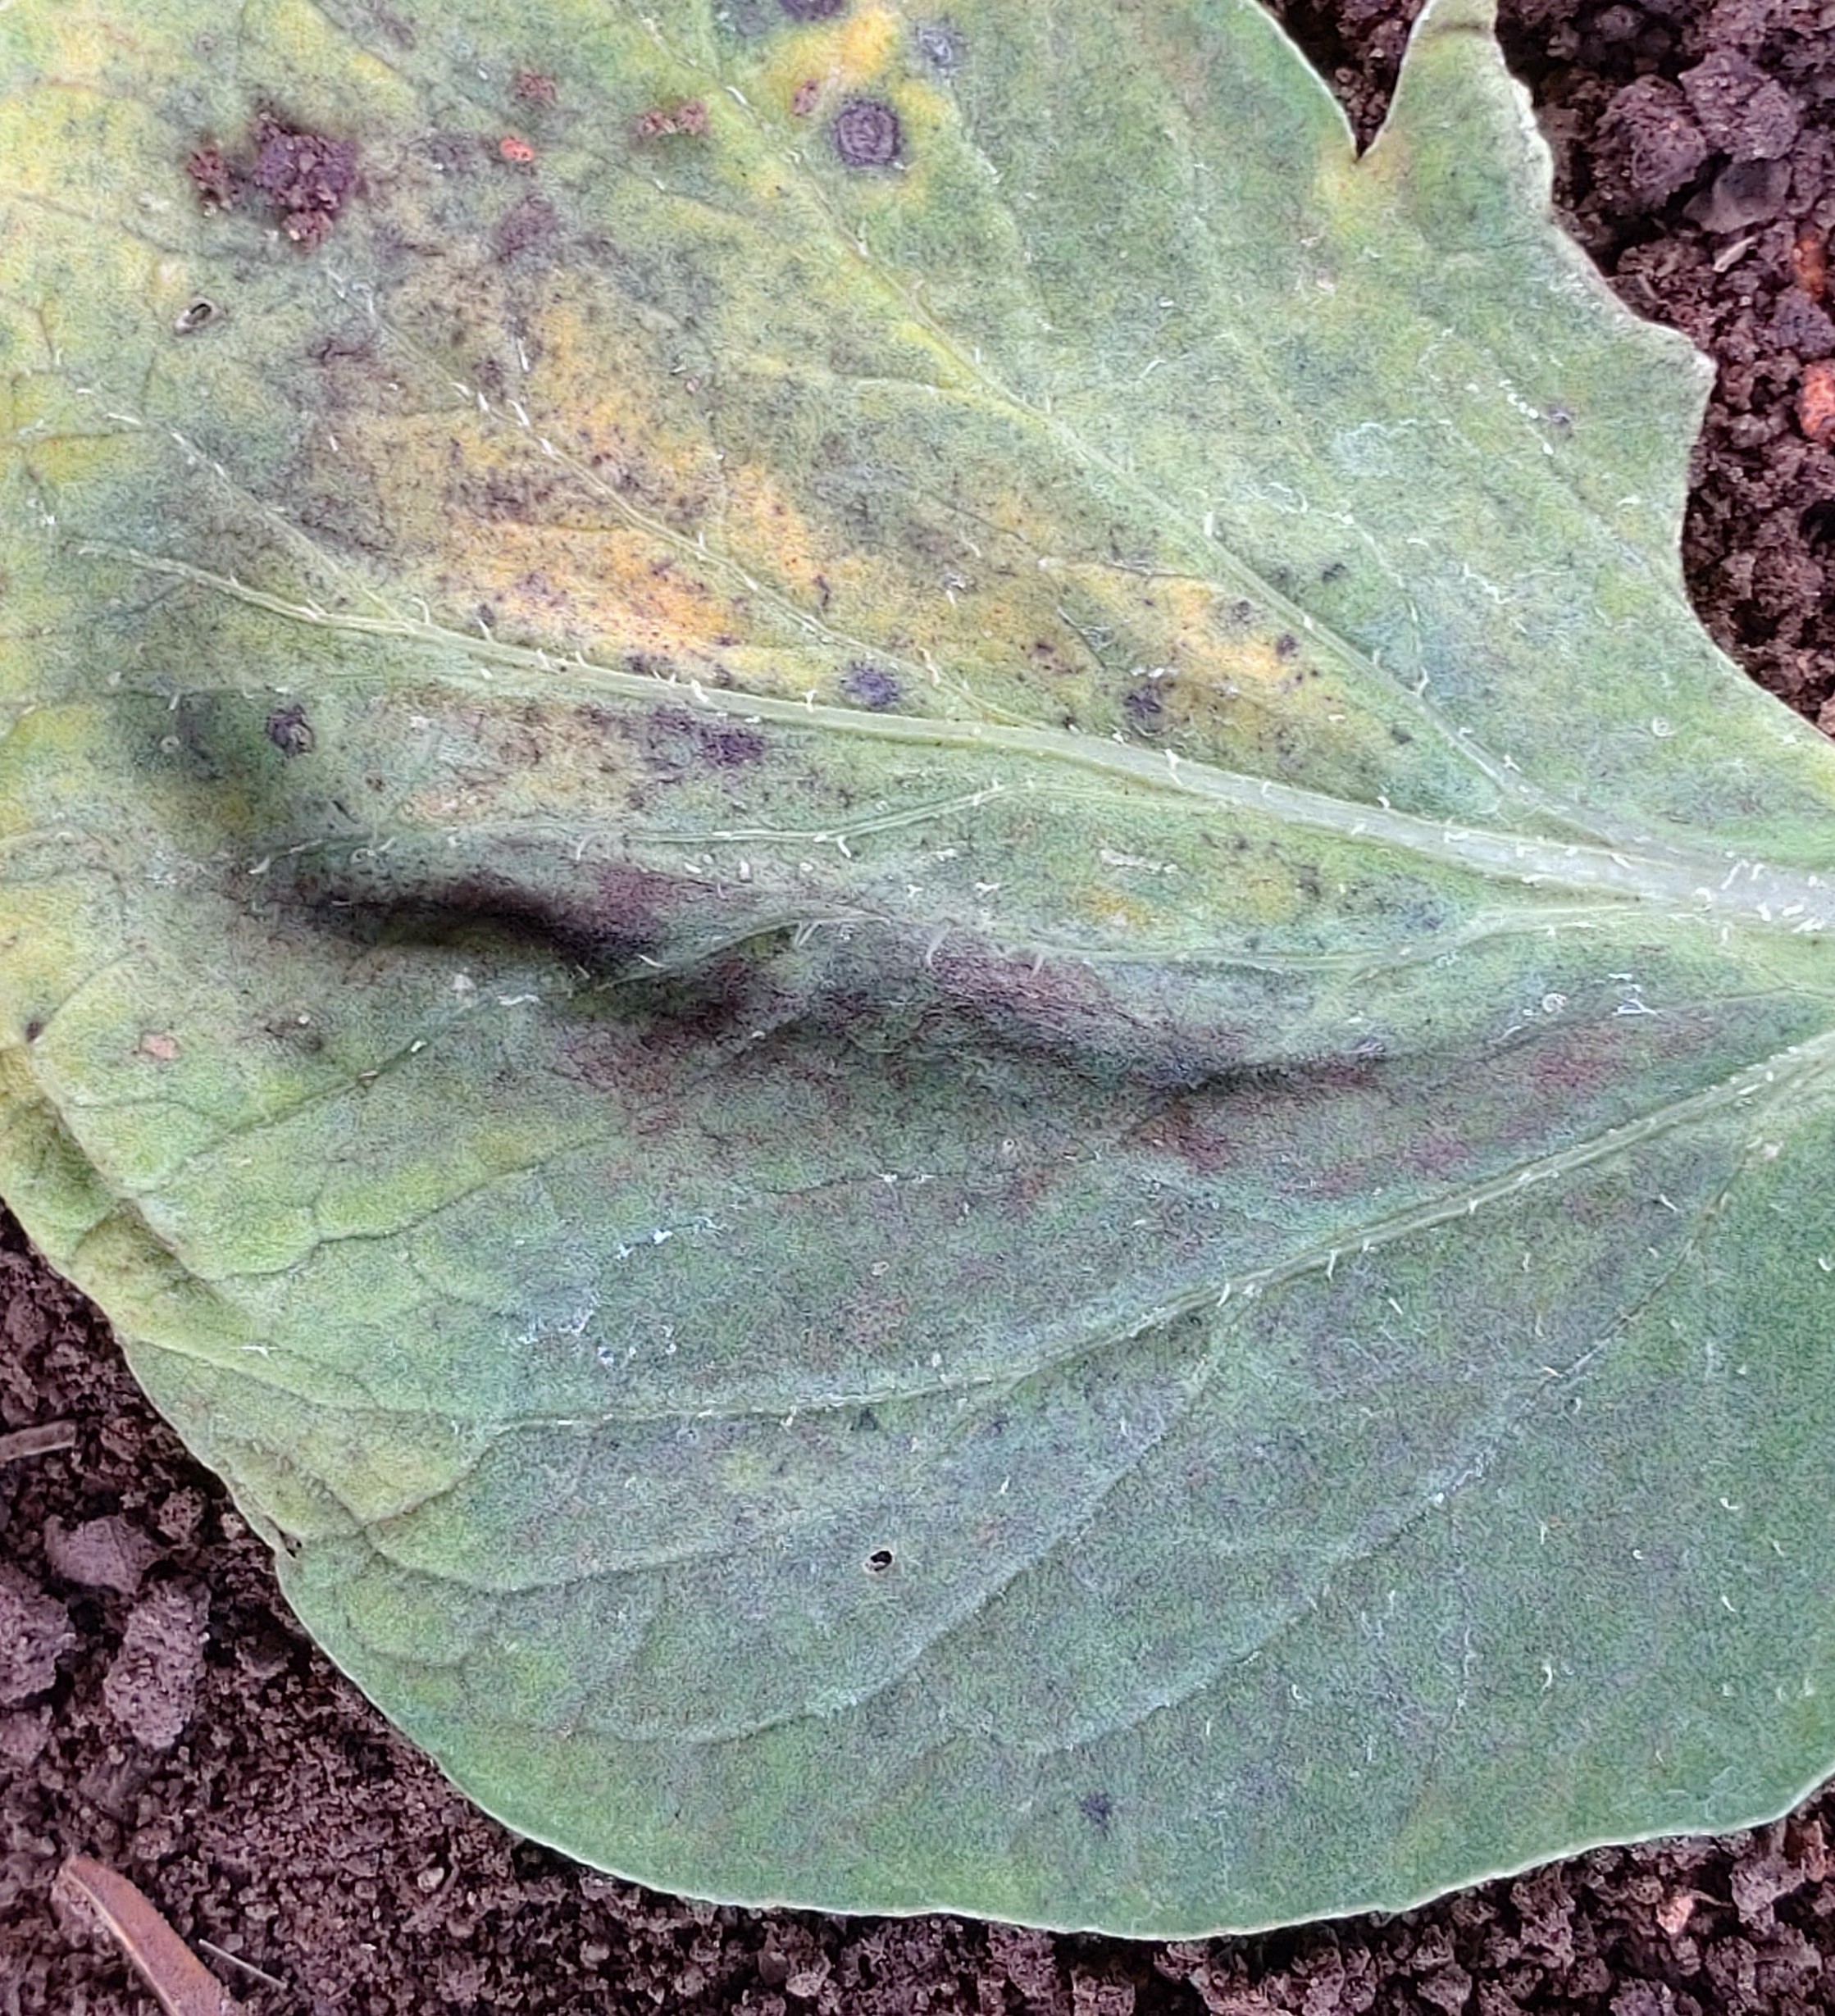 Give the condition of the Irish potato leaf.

late blight
